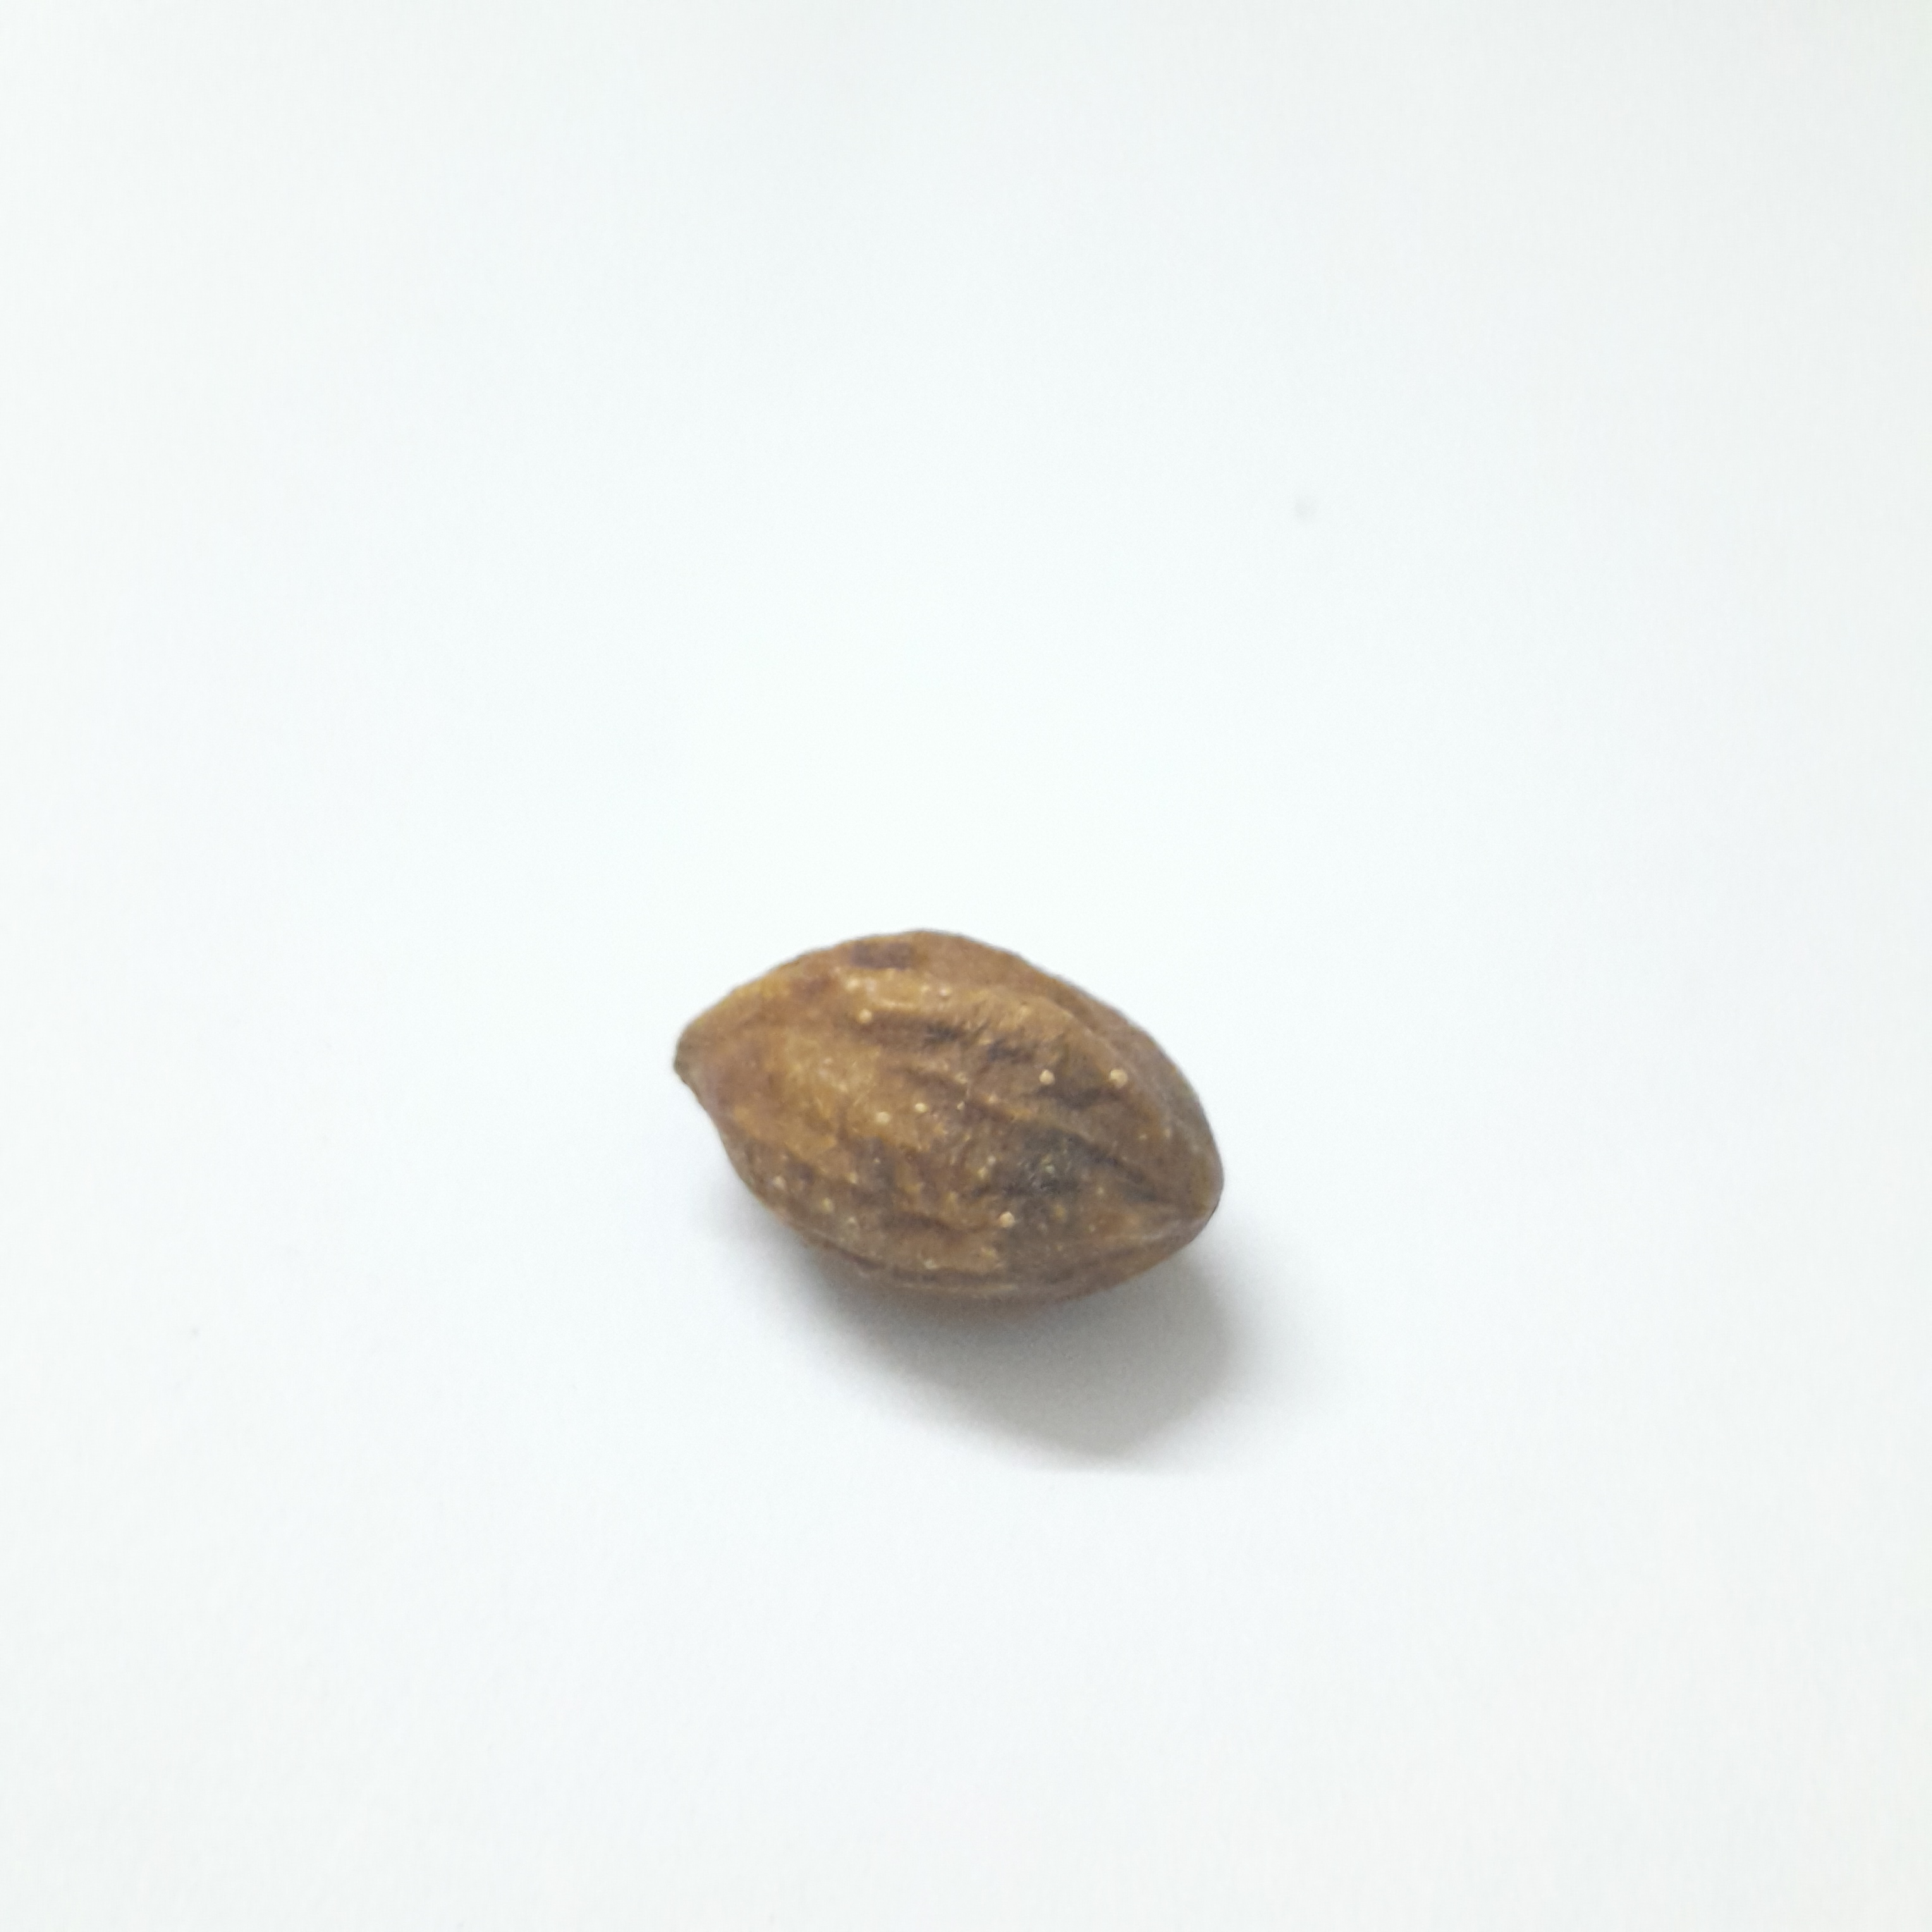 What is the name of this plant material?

hirdaa
